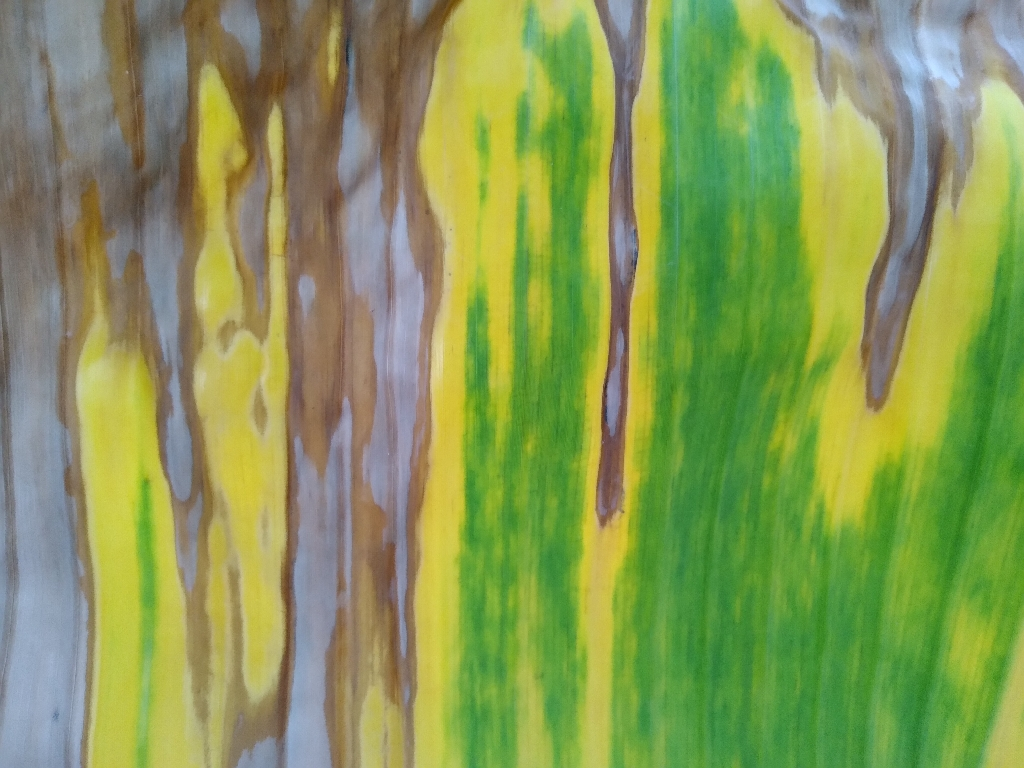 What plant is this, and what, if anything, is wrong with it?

banana, fusarium wilt race 1
